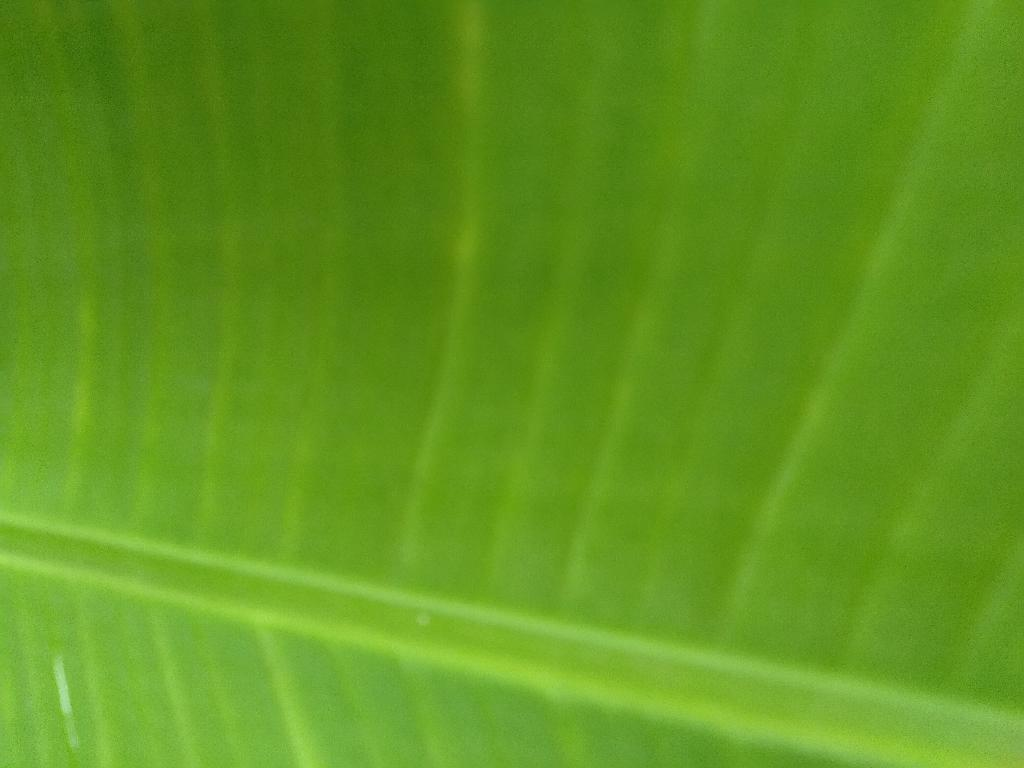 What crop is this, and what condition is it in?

banana, healthy
